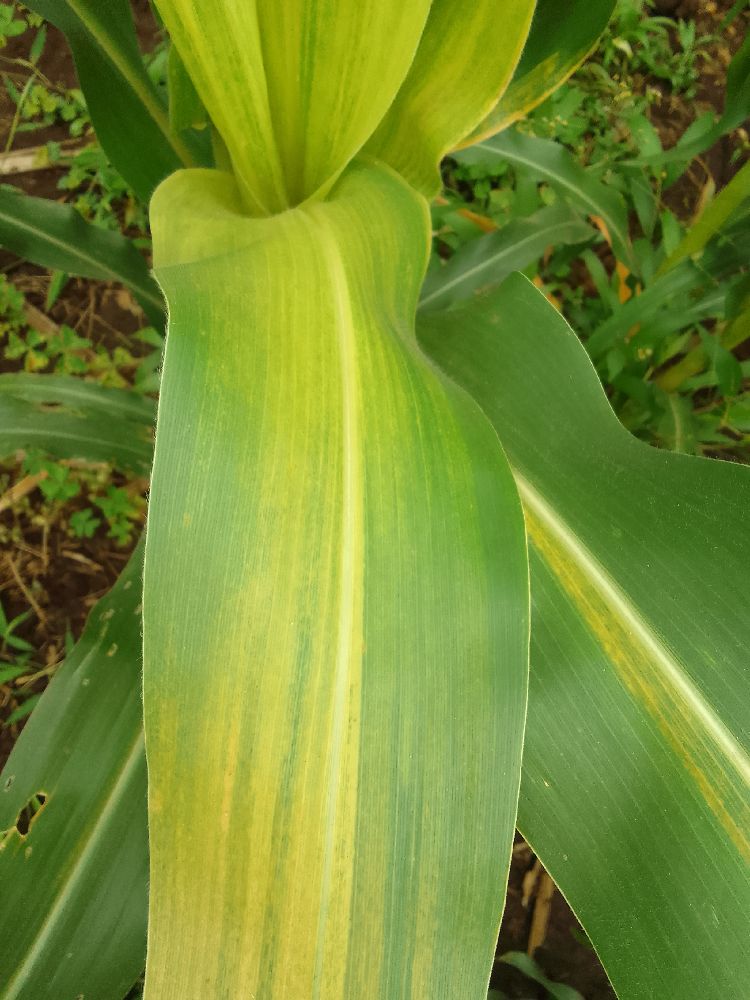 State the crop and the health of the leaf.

maize, maize lethal necrosis
